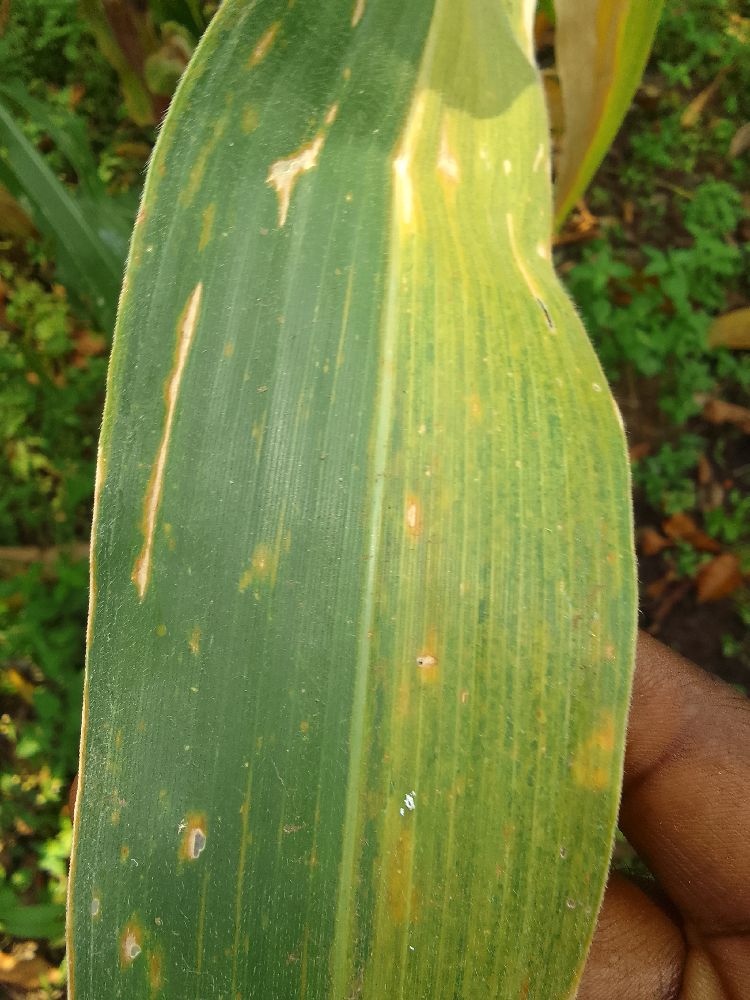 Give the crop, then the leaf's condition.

maize, maize lethal necrosis
